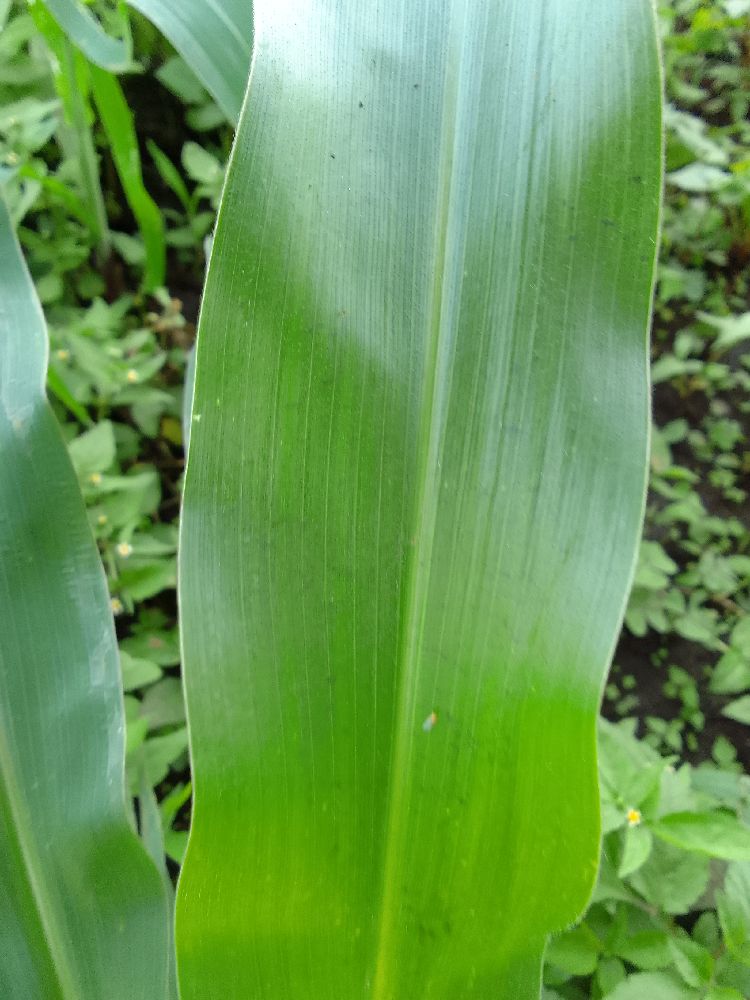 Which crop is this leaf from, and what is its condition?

maize, healthy
